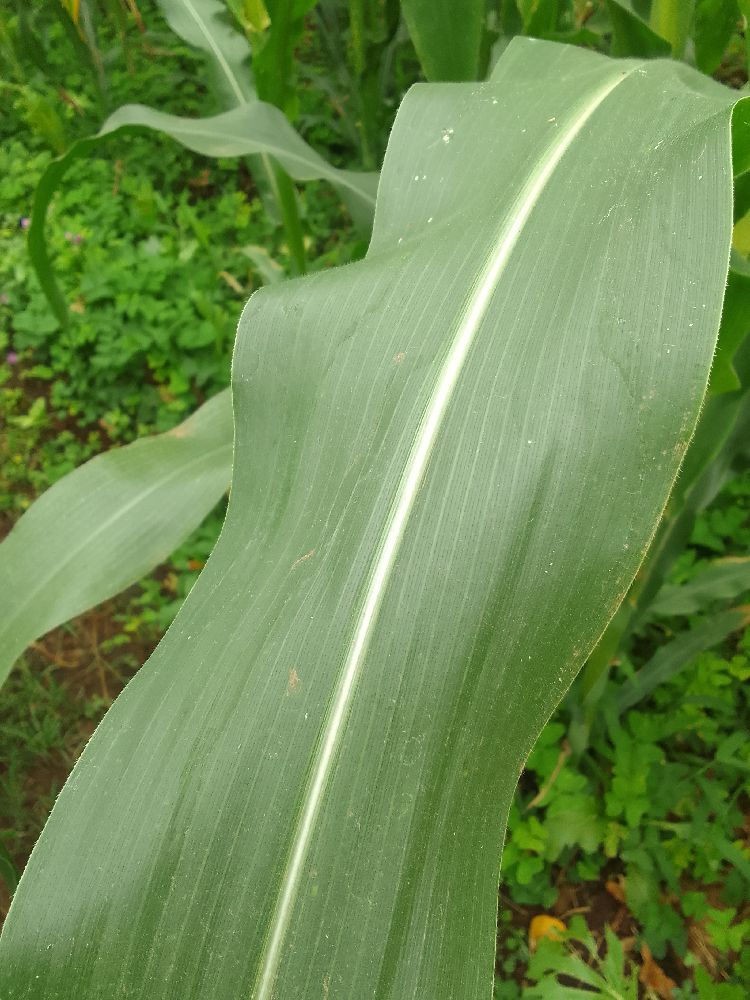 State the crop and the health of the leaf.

maize, healthy
